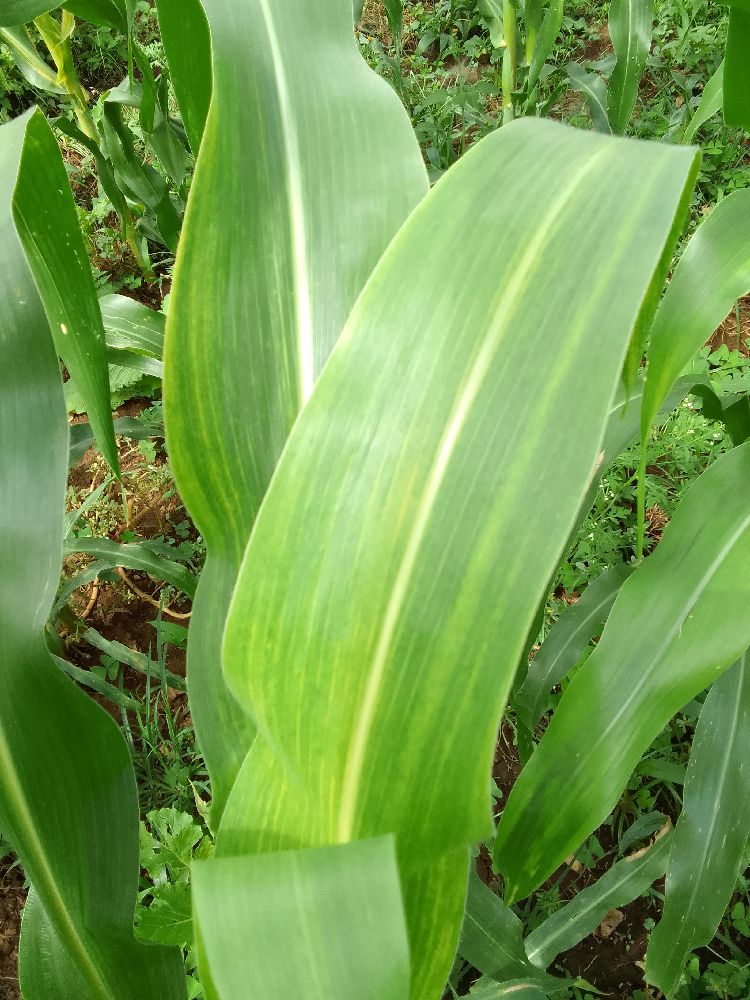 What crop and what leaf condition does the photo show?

maize, maize lethal necrosis
